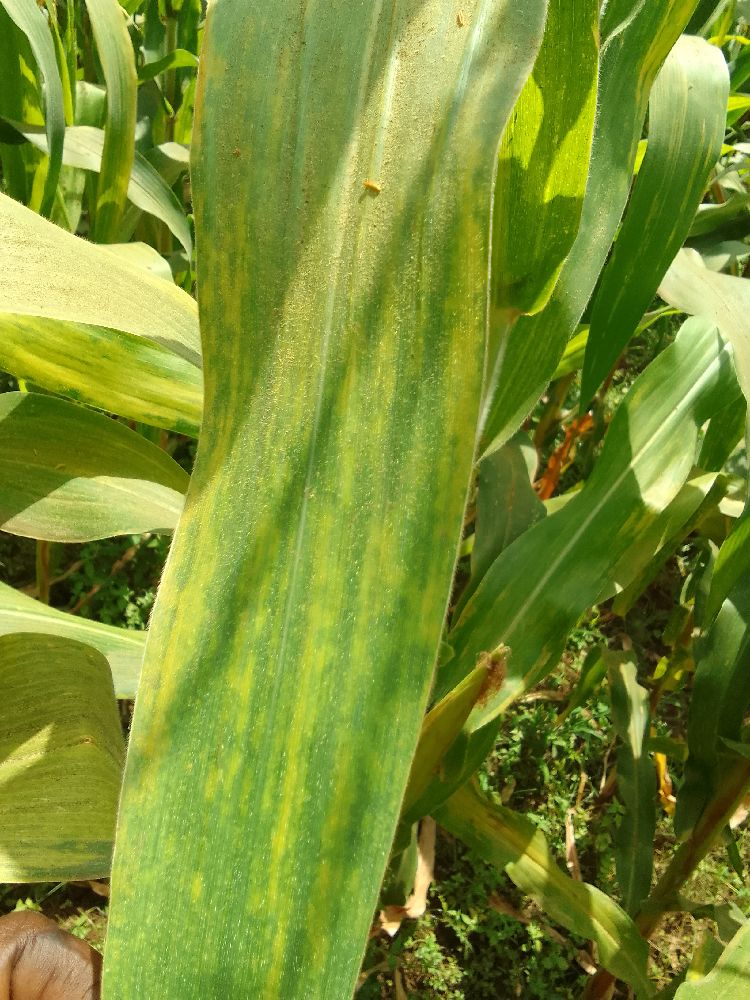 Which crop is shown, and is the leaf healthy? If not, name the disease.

maize, maize lethal necrosis
